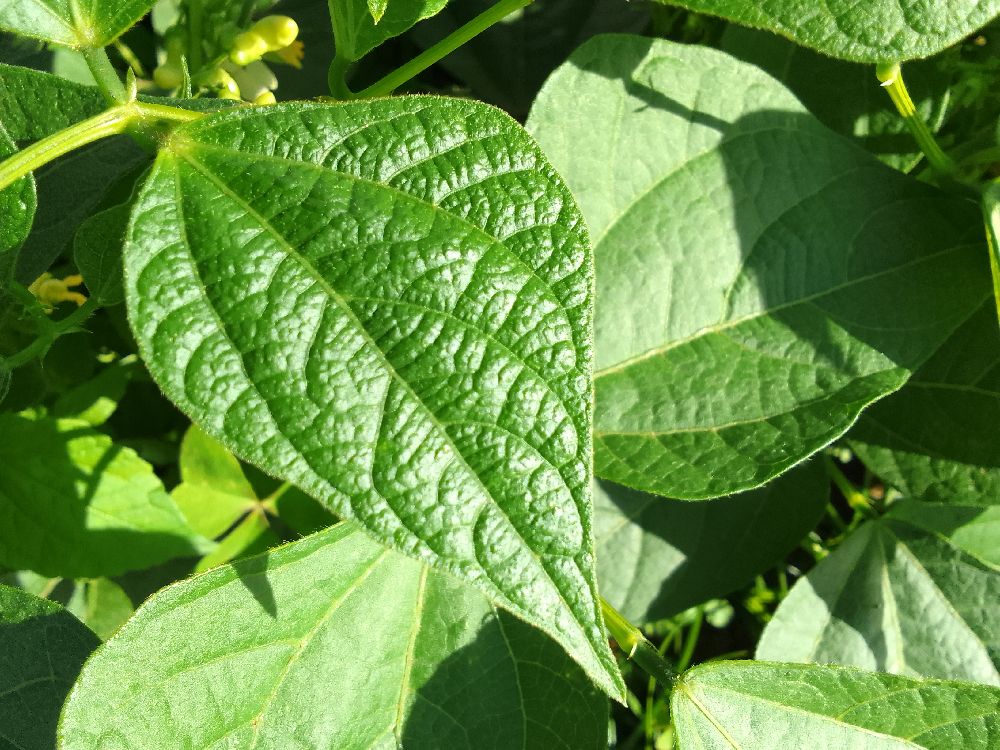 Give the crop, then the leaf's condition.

common bean, healthy
